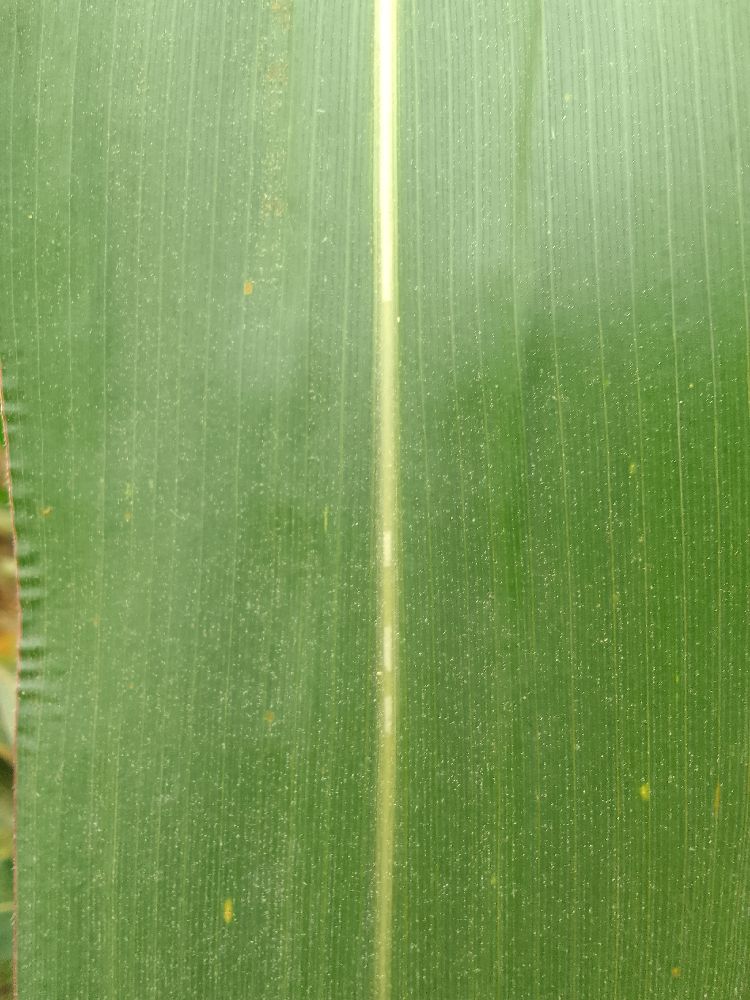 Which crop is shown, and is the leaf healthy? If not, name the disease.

maize, healthy
